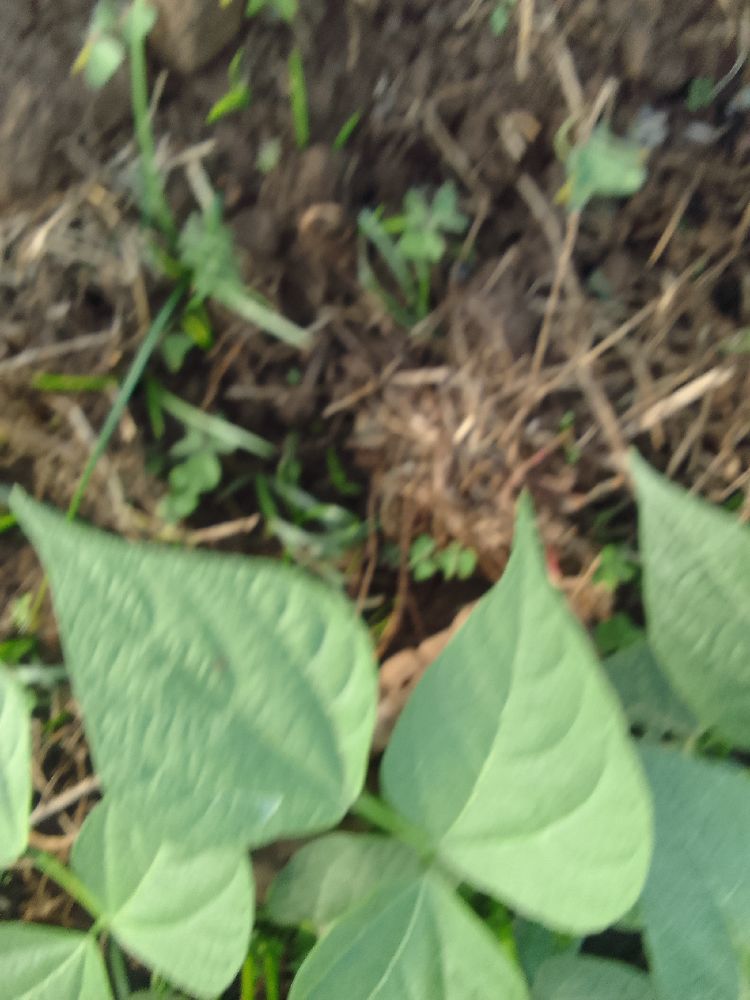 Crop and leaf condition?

common bean, healthy
